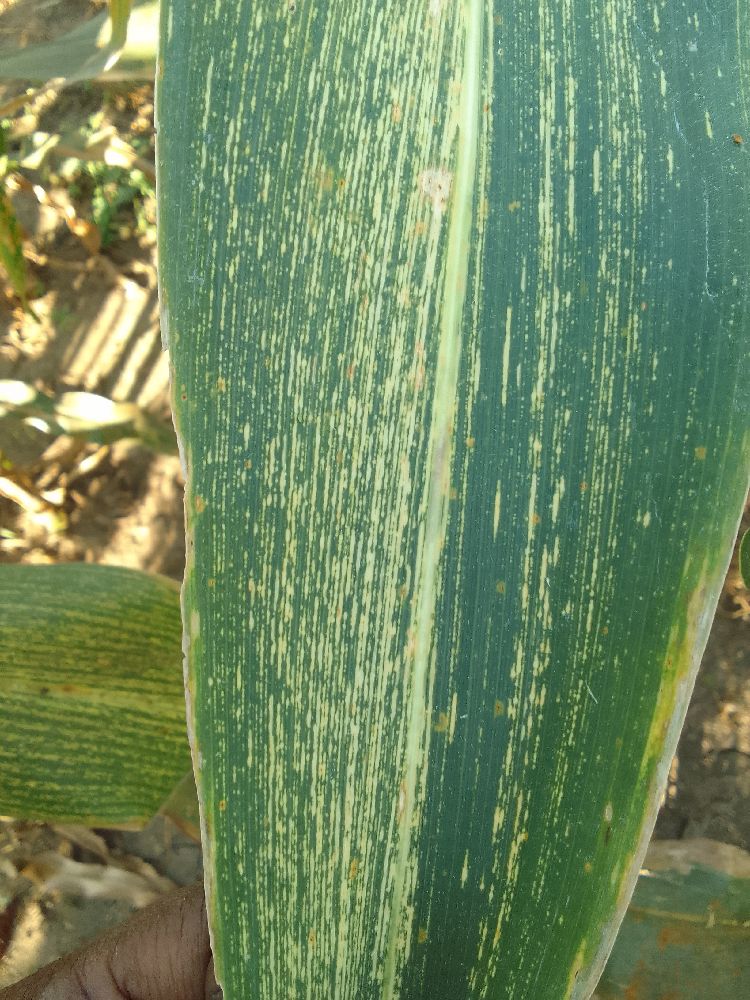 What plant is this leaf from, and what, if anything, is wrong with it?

maize, maize streak virus
